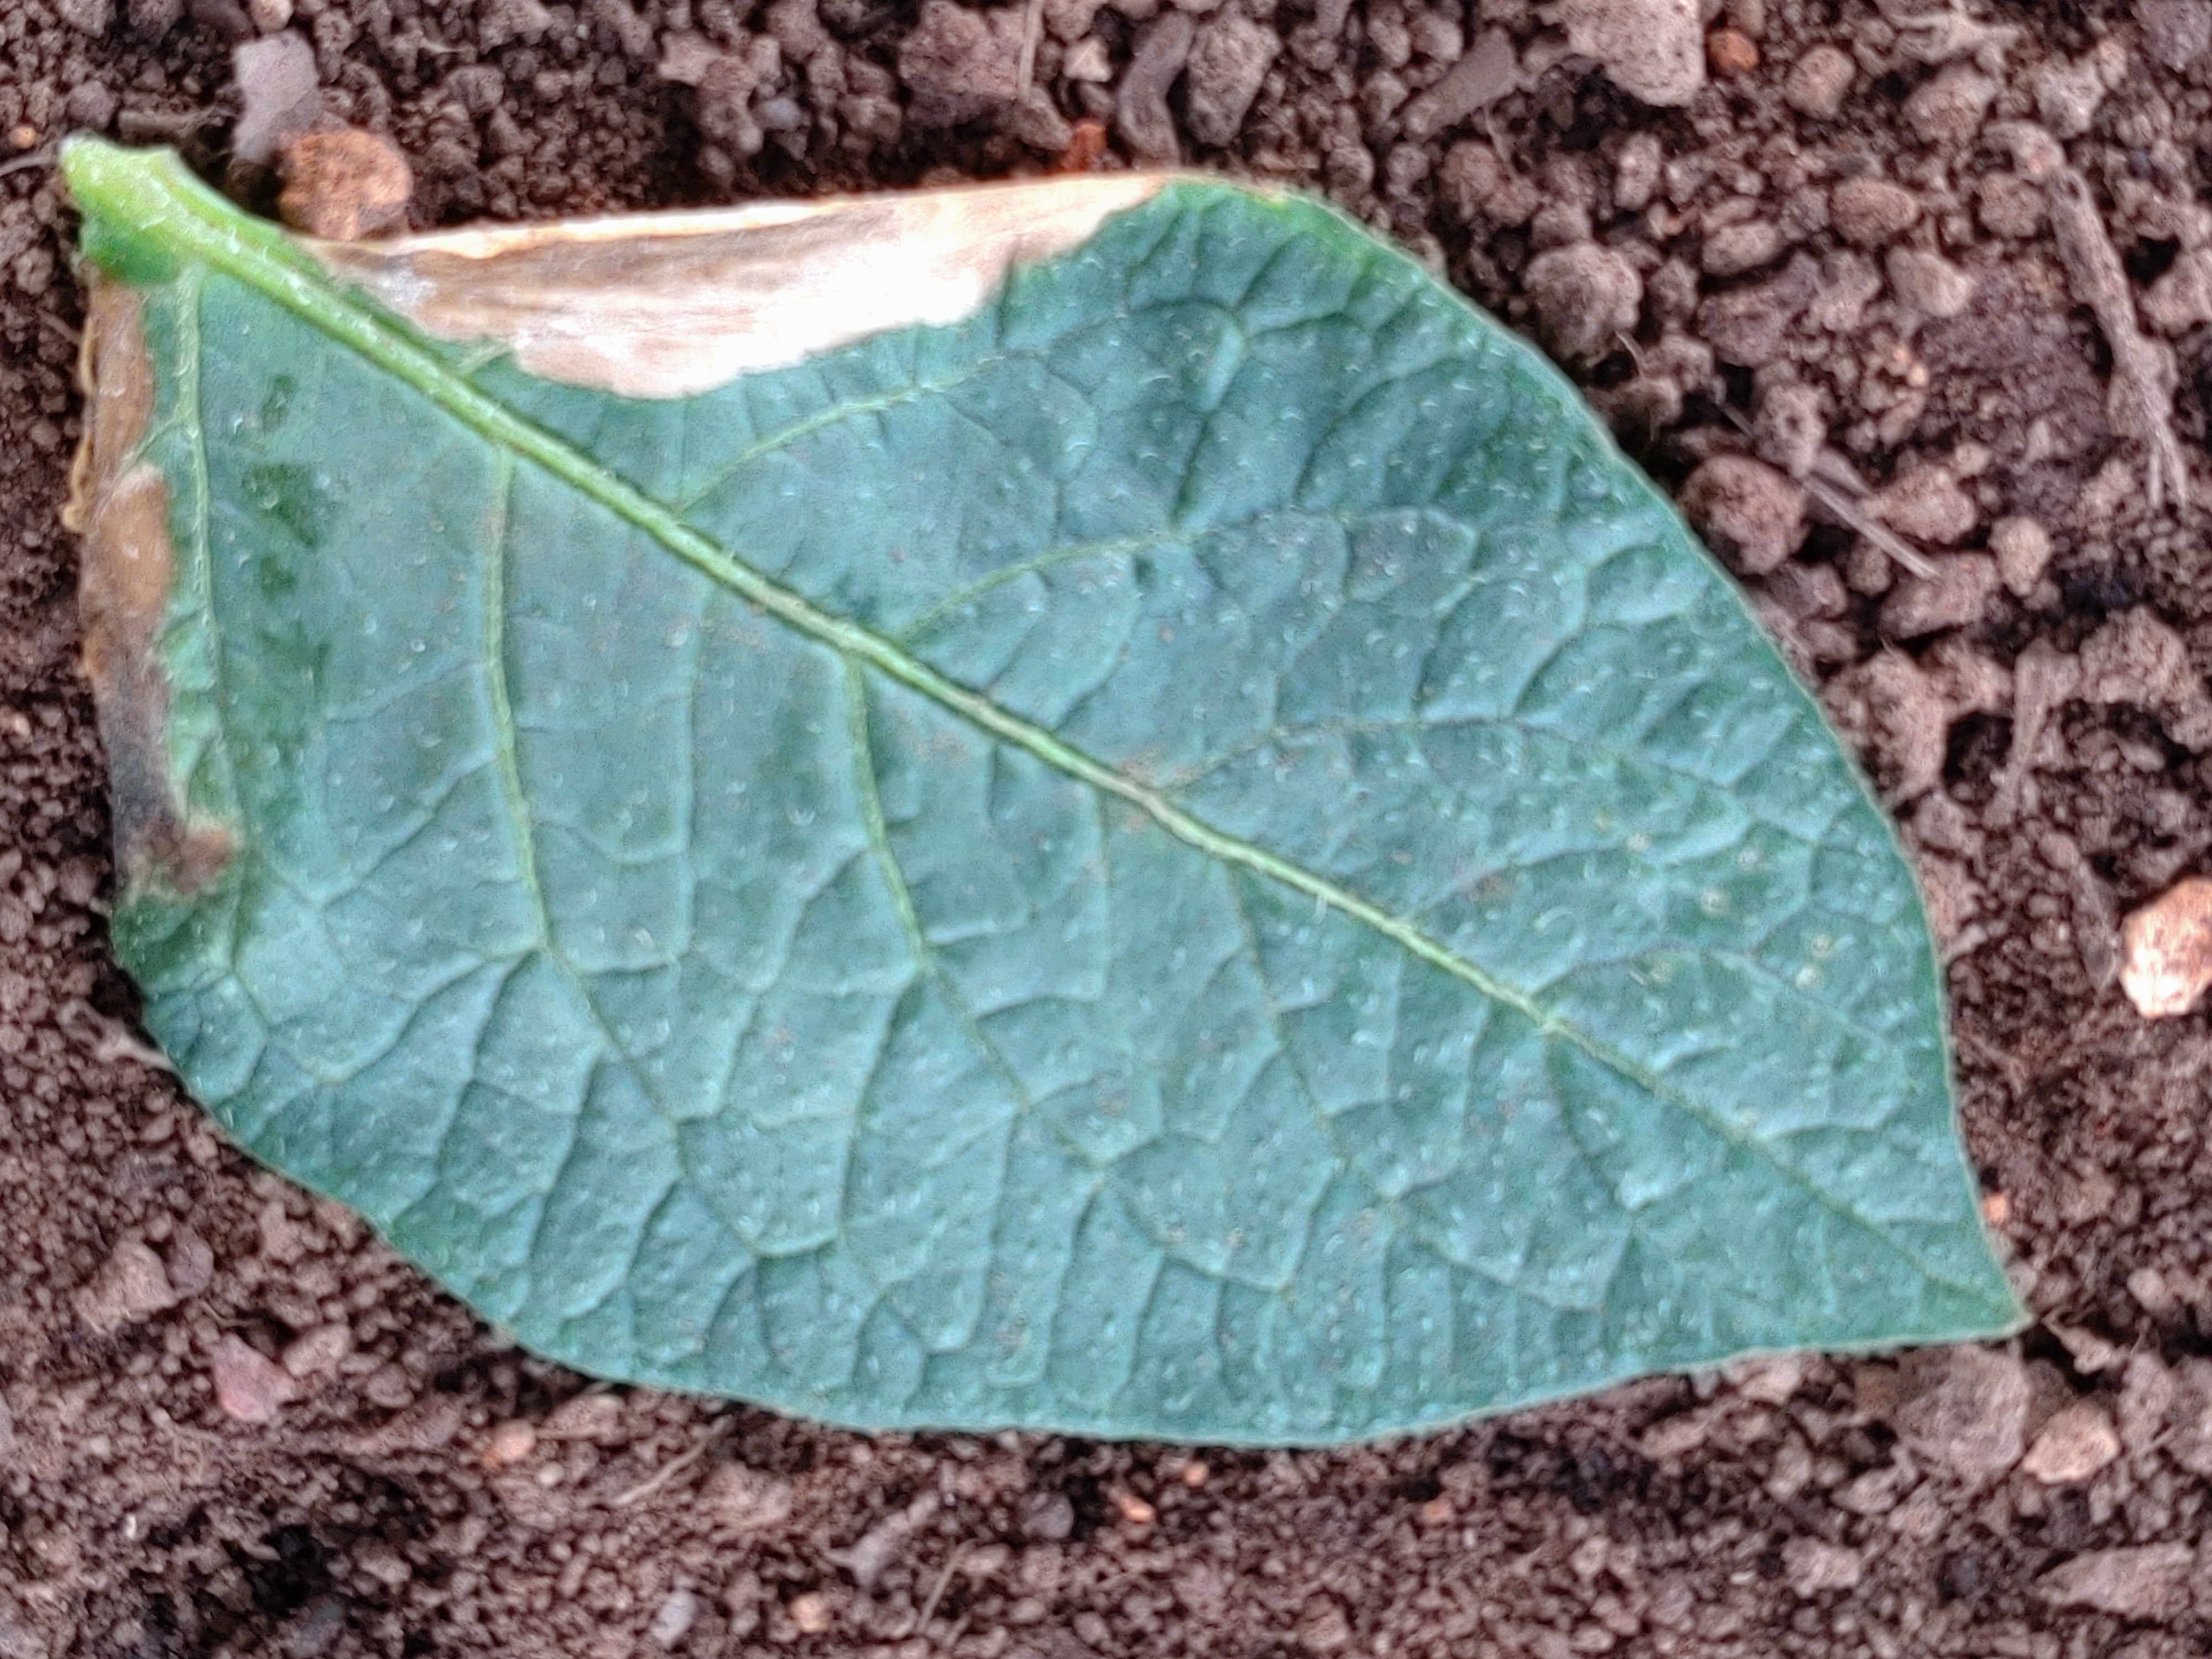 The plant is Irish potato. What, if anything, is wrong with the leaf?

early blight
